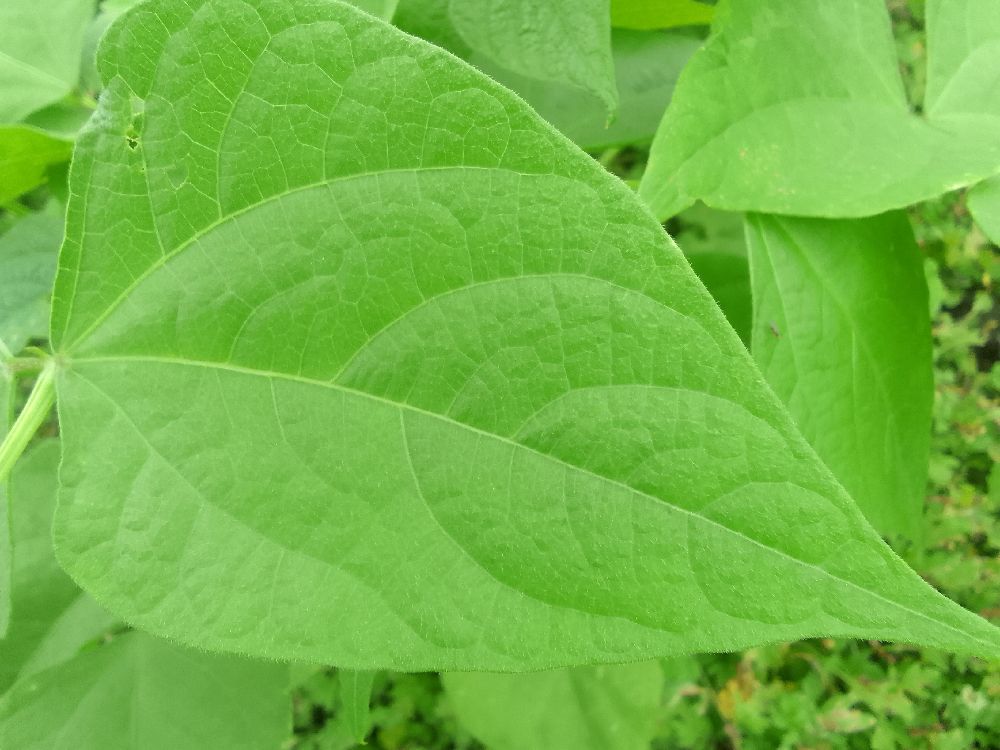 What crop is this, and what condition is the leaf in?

common bean, healthy
